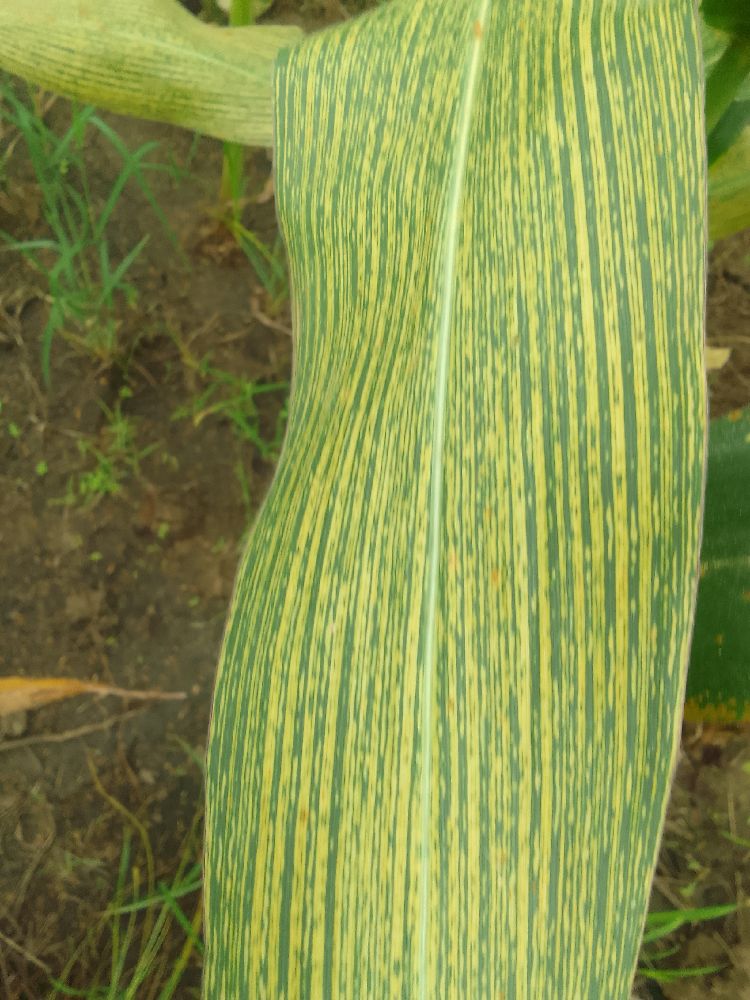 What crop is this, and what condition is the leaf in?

maize, maize streak virus
